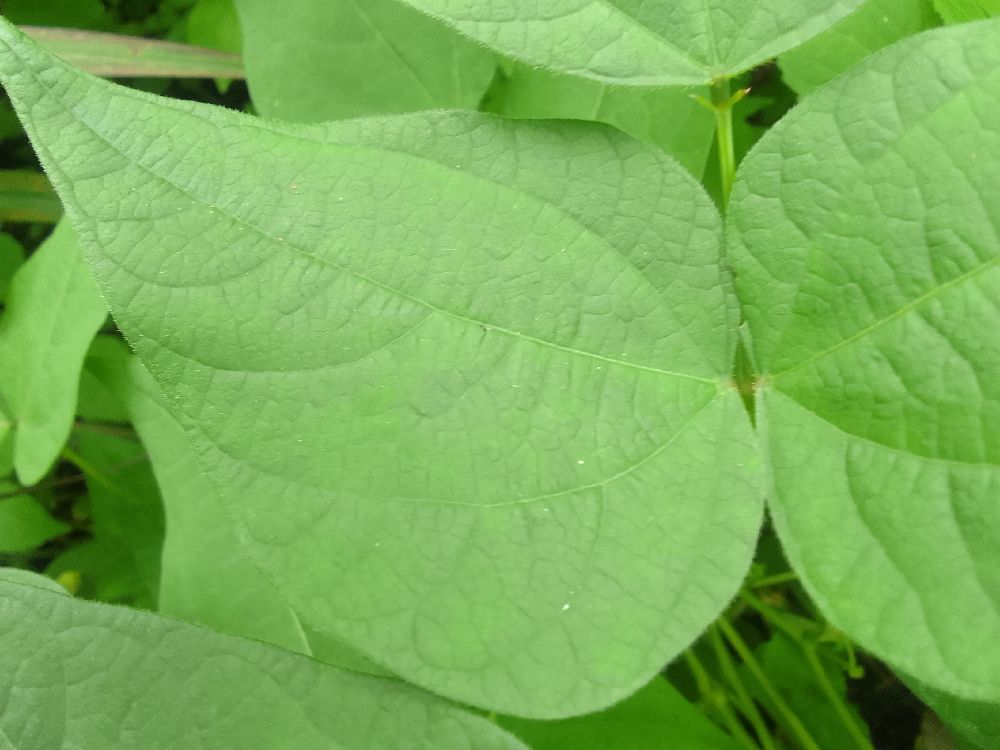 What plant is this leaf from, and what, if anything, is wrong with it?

common bean, healthy
